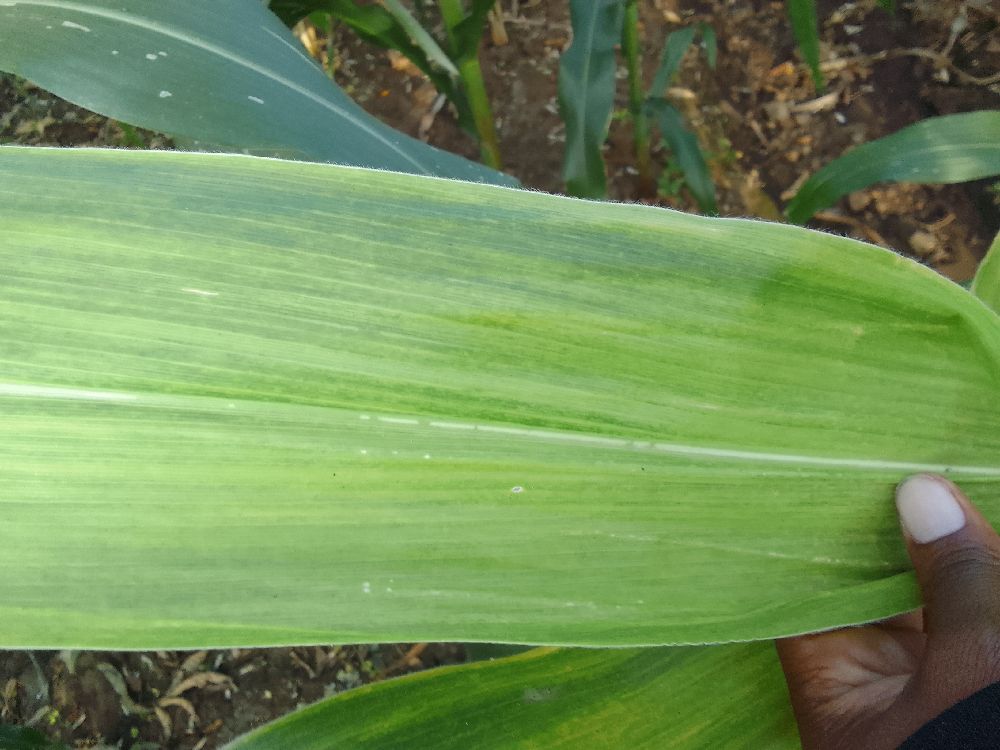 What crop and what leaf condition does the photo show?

maize, maize lethal necrosis
